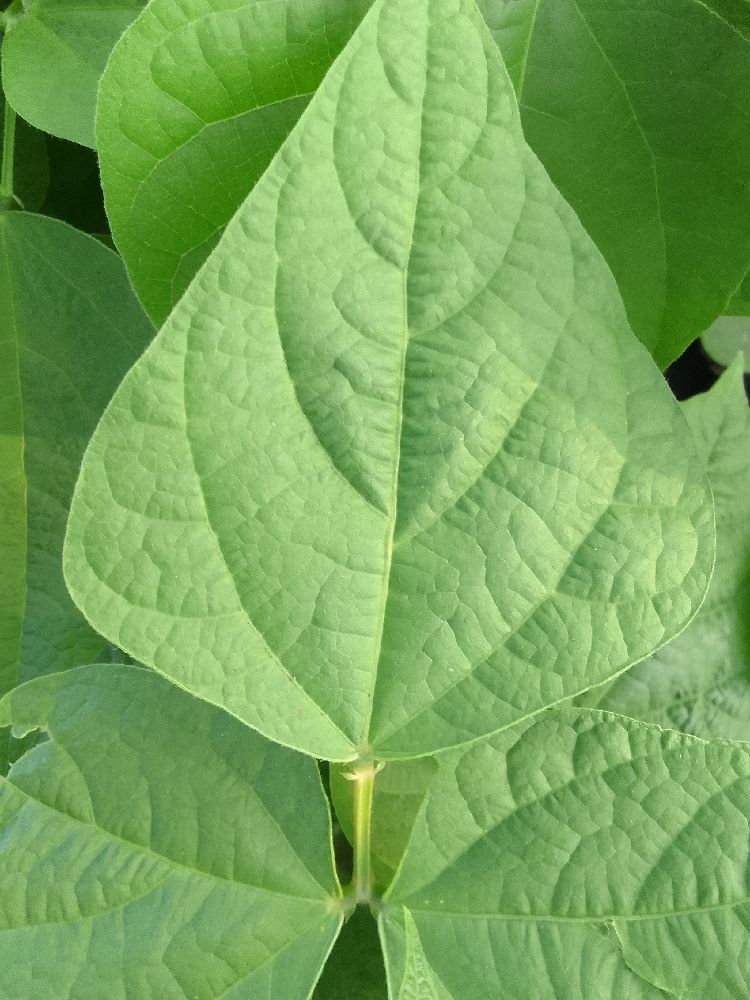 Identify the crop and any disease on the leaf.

common bean, healthy
